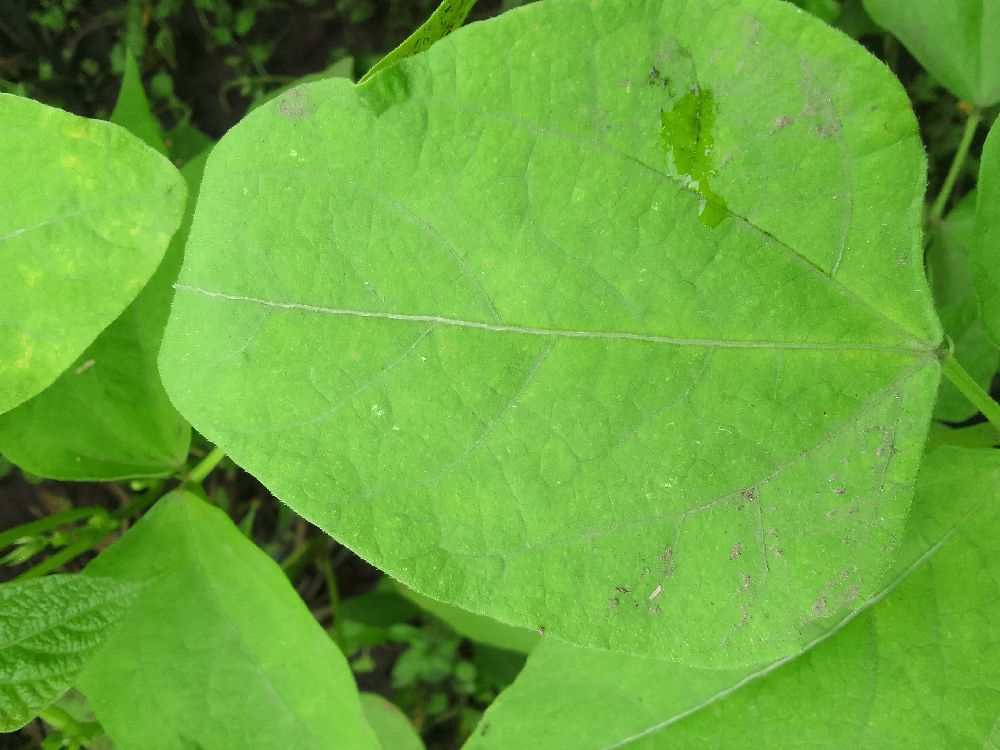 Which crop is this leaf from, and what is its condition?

common bean, healthy
